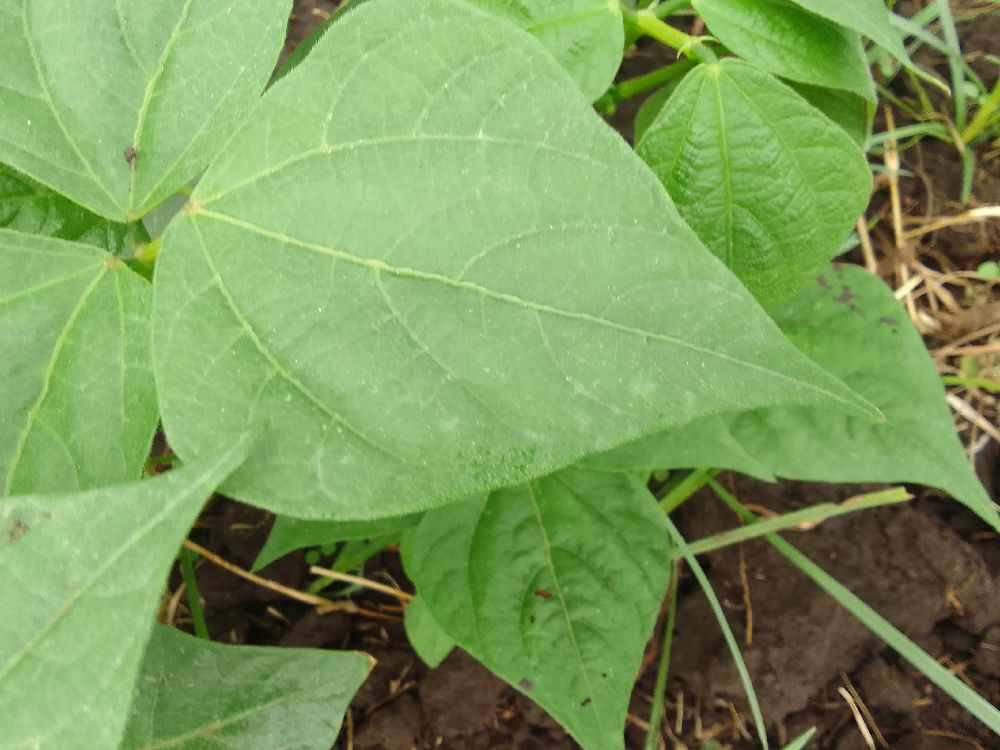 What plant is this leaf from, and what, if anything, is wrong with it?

common bean, healthy
